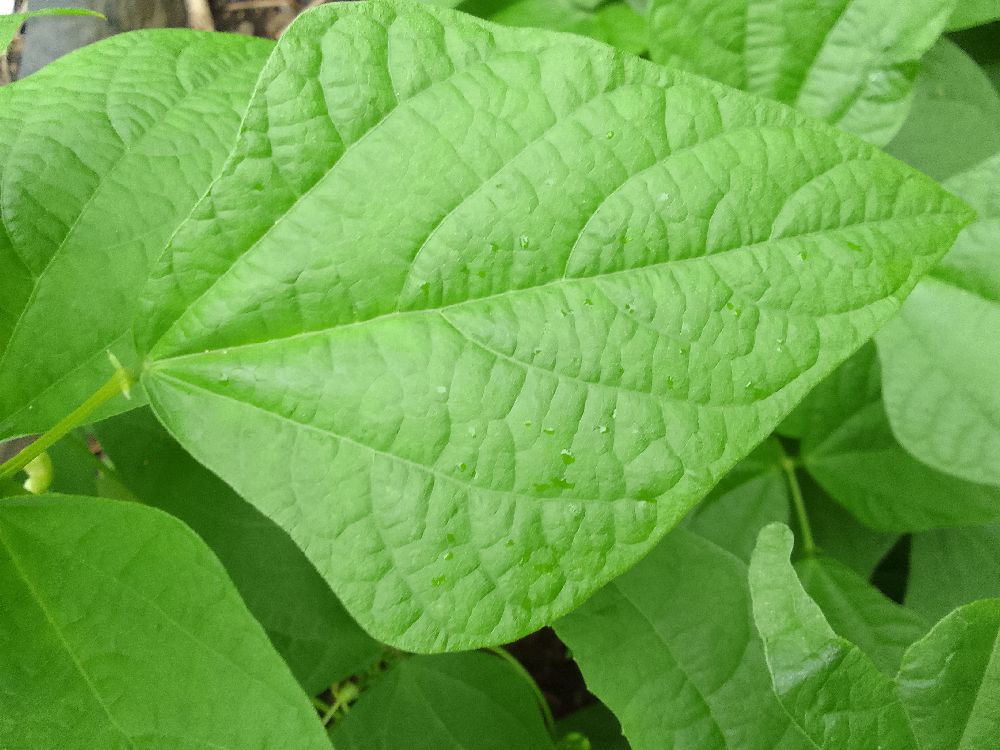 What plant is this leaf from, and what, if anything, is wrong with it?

common bean, healthy
